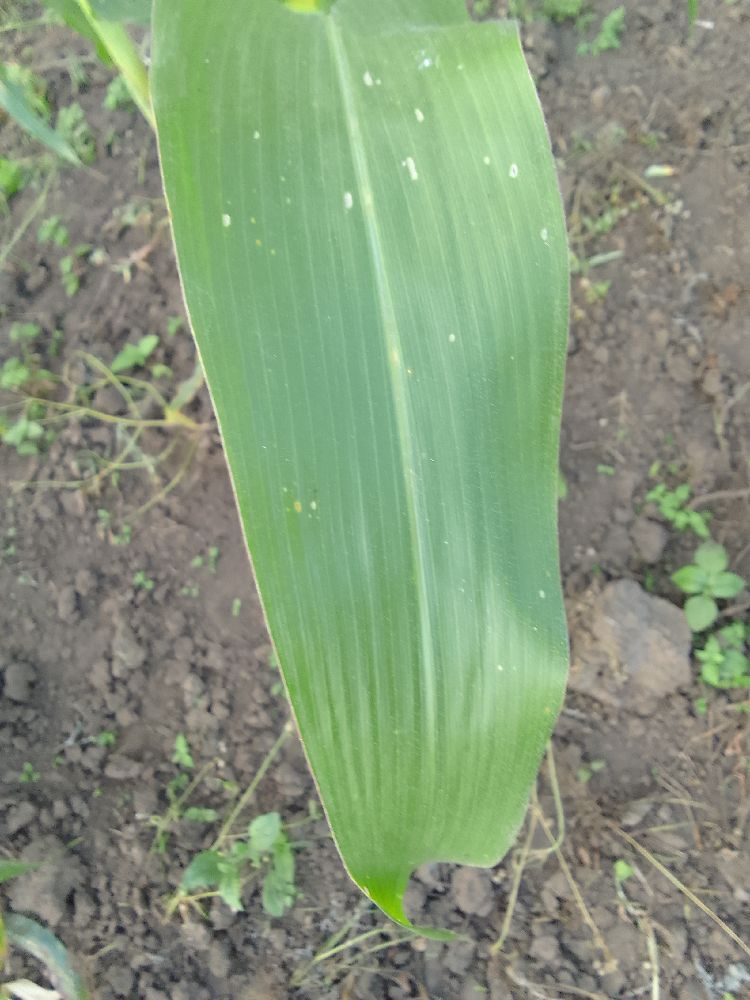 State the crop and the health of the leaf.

maize, healthy
